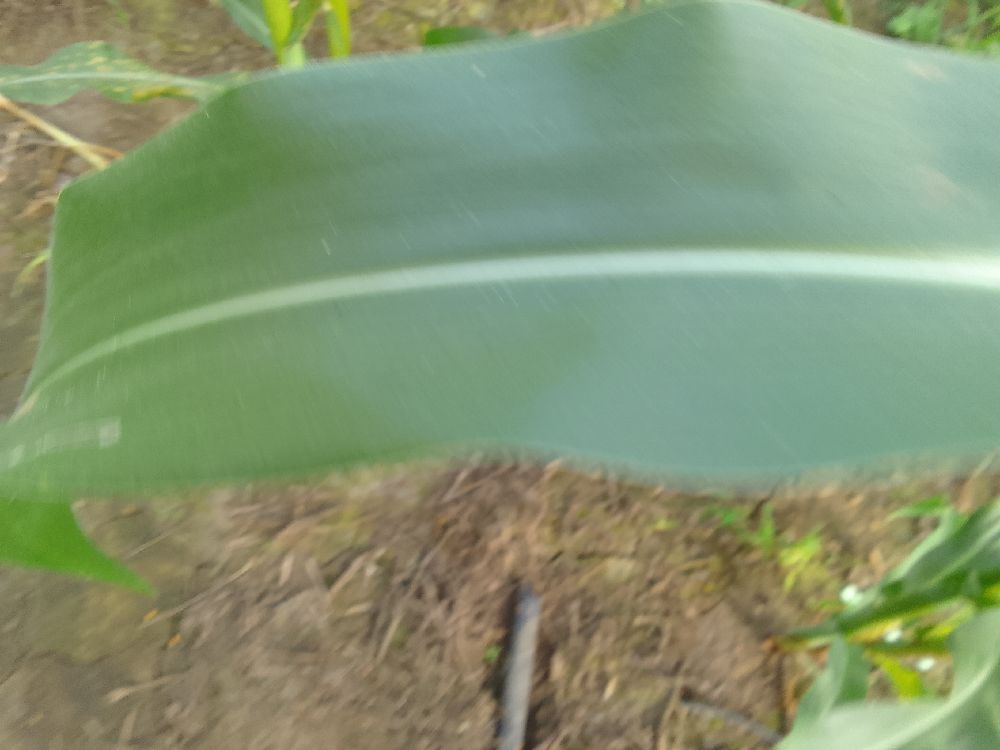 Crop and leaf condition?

maize, healthy
